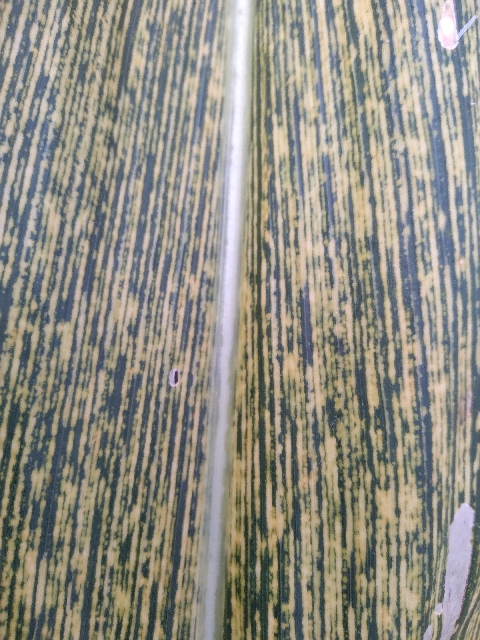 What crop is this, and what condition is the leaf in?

maize, maize streak virus
